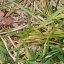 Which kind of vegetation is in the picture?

grass
